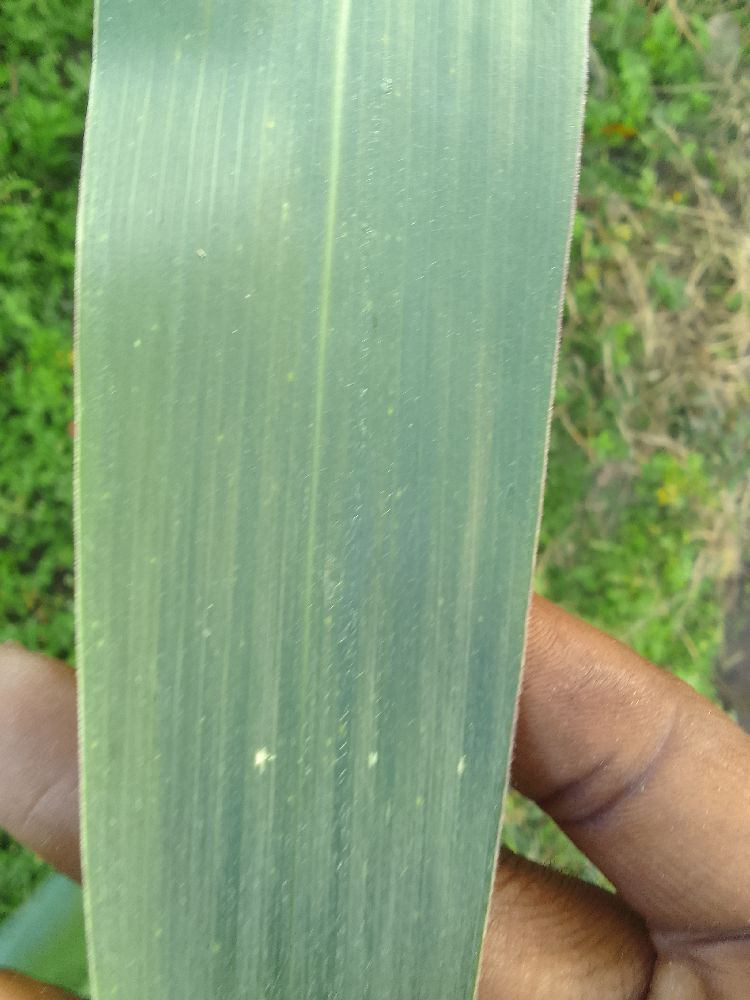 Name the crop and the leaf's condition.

maize, healthy
